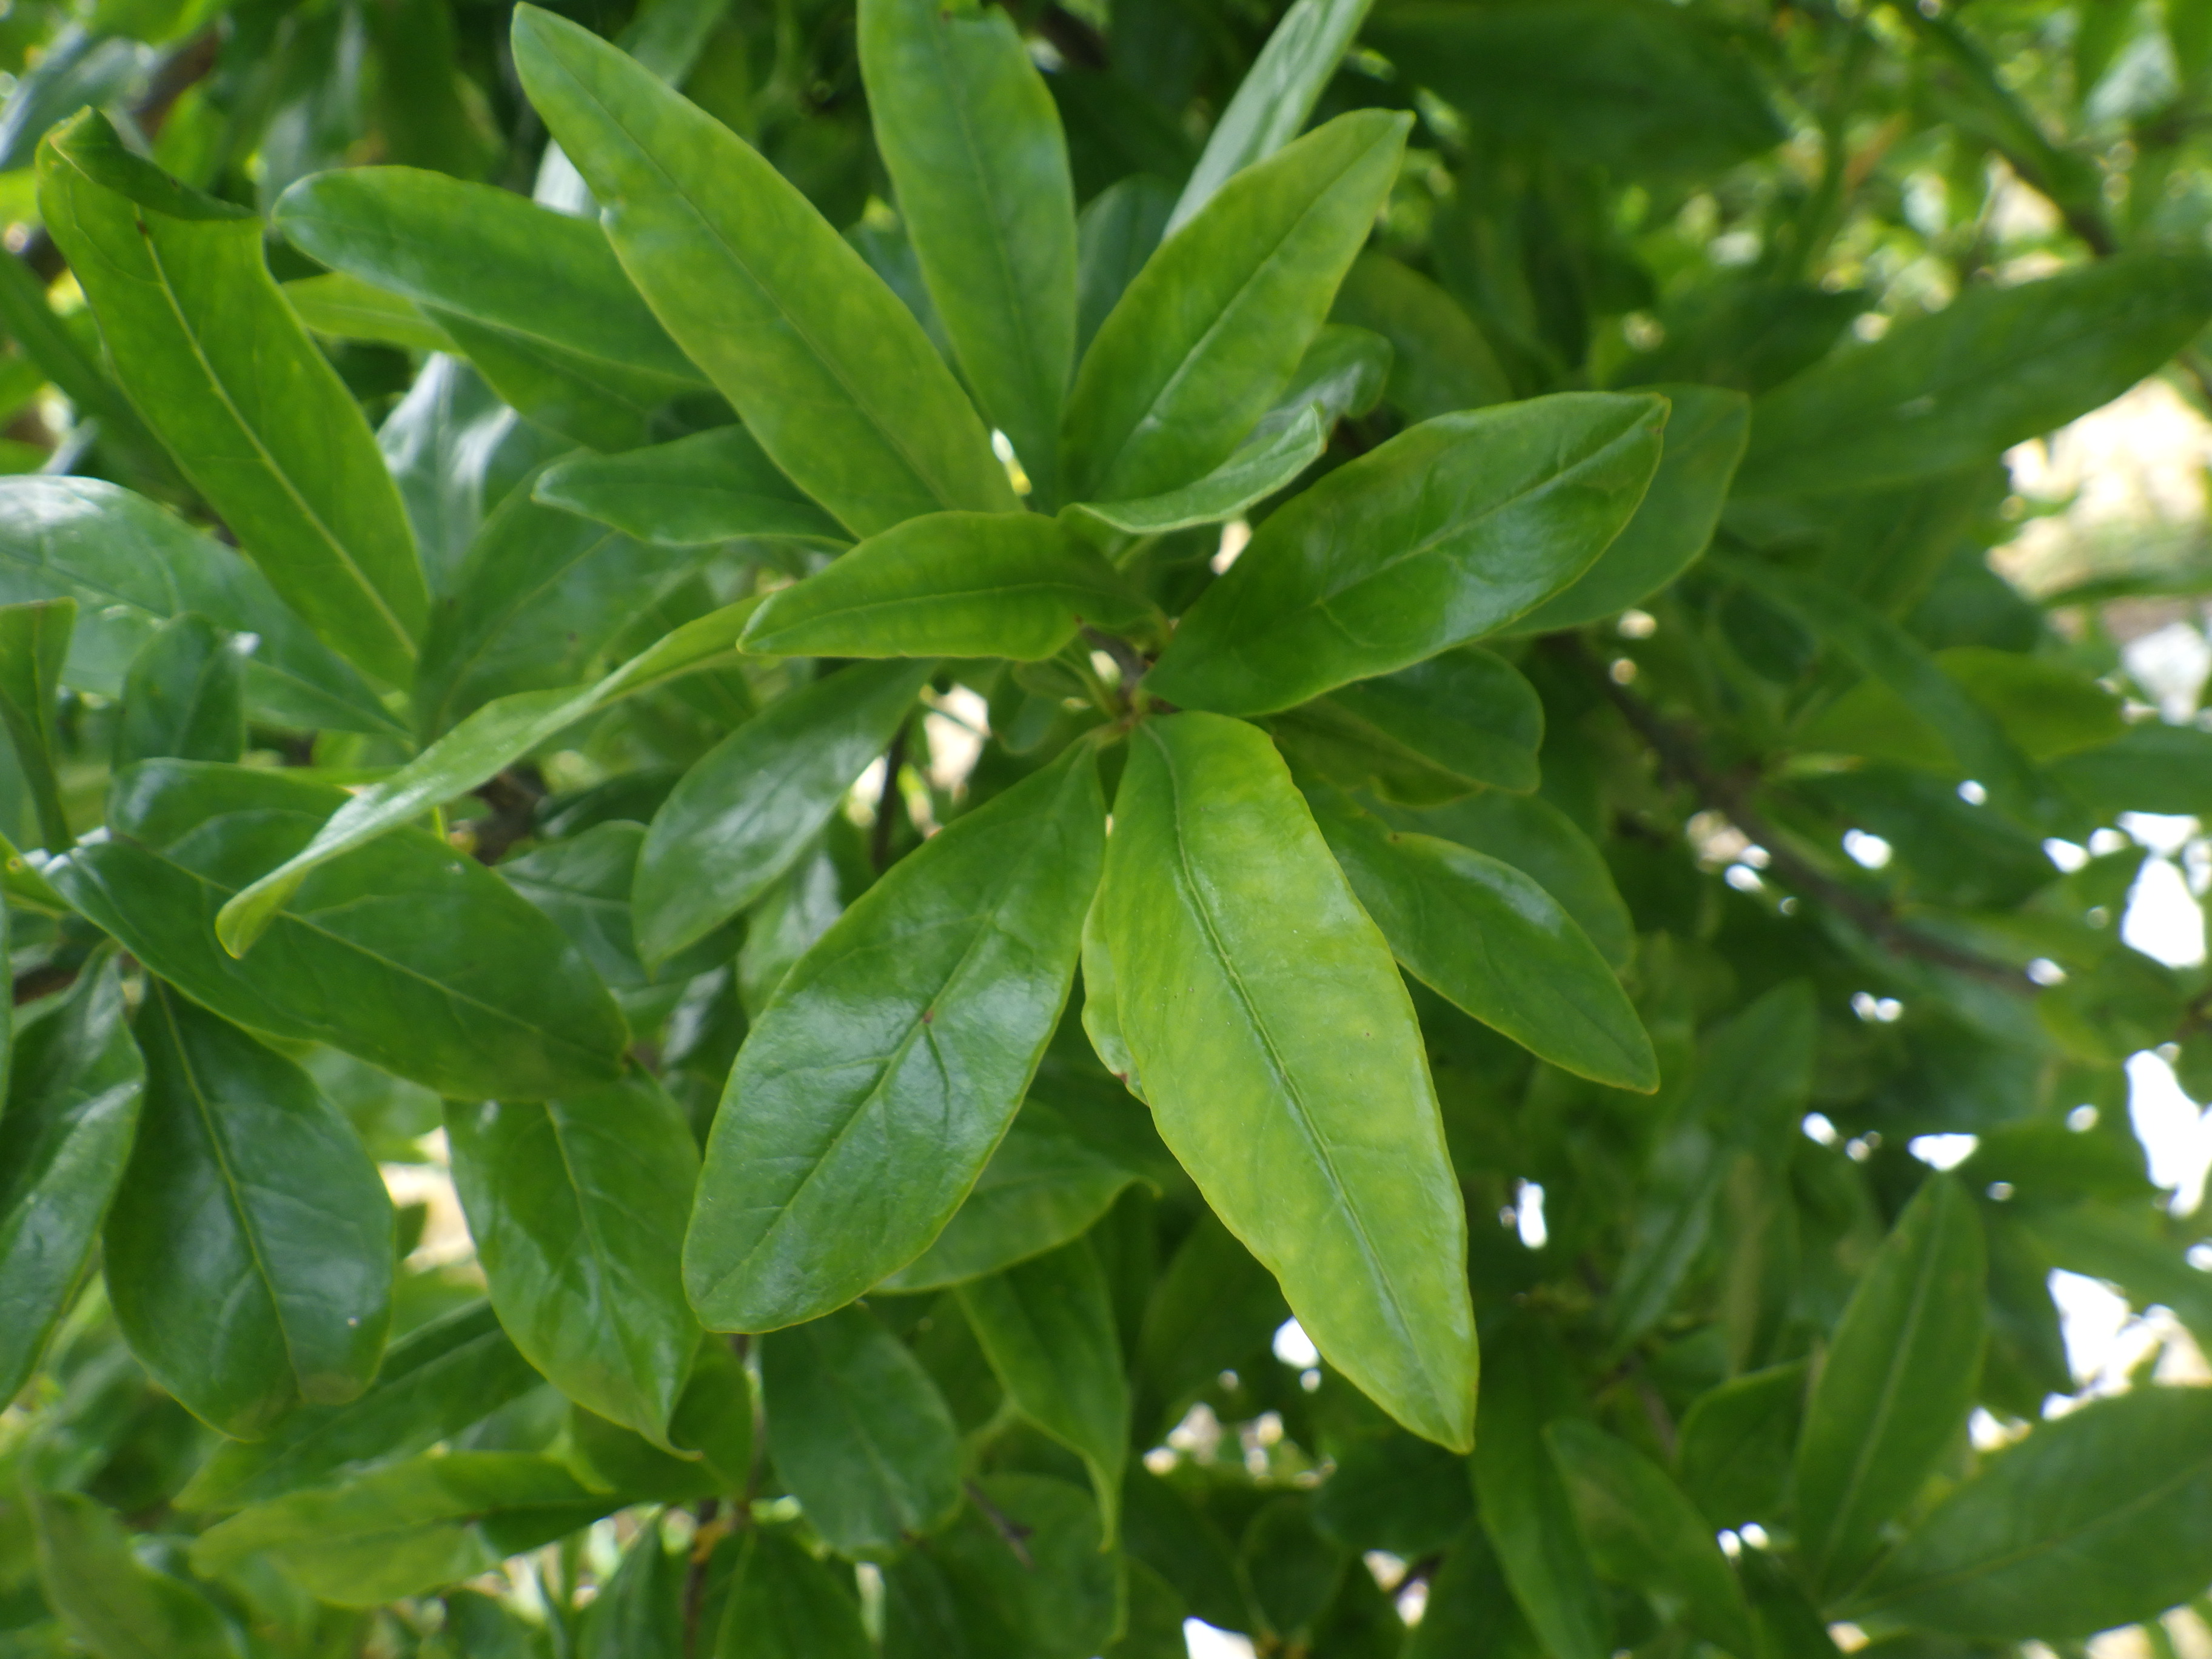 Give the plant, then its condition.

pomegranate, coniella granati
